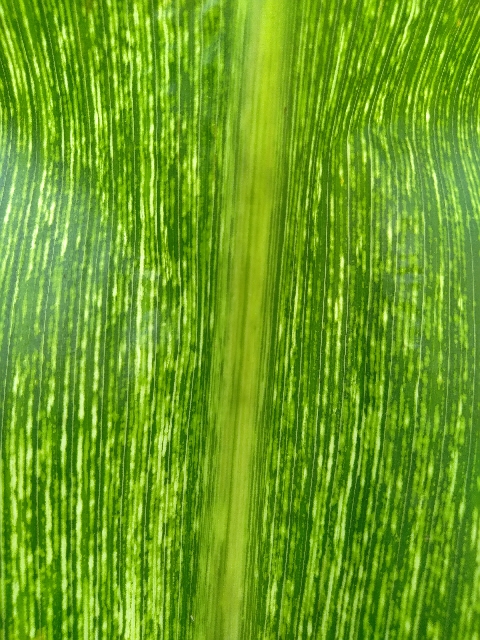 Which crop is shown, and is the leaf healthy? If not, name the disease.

maize, maize streak virus
